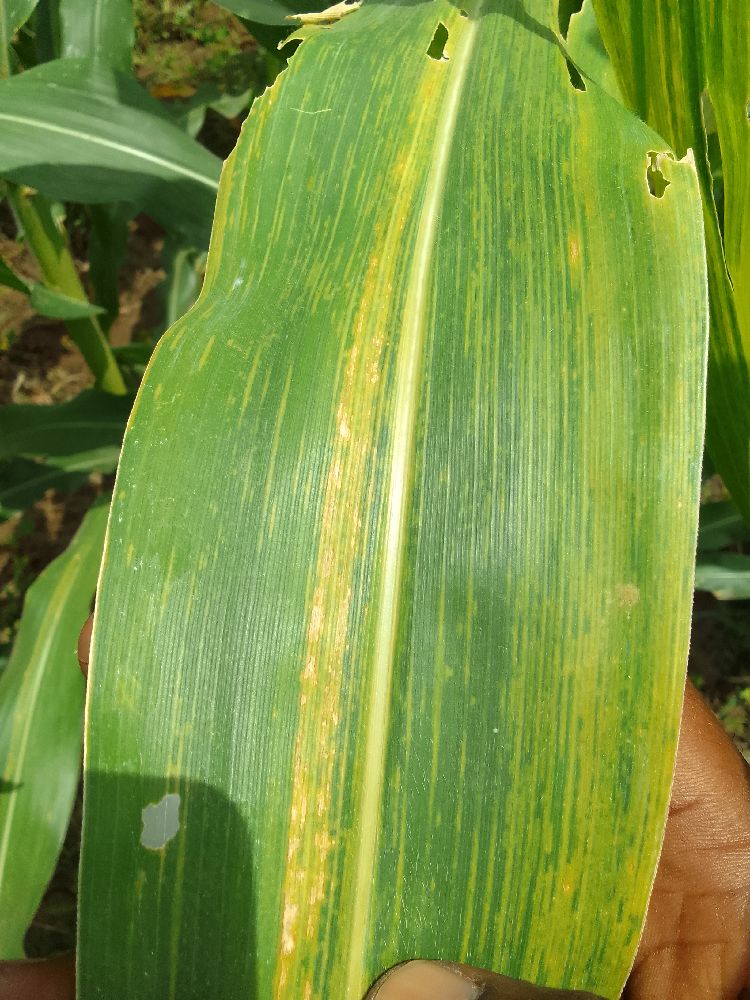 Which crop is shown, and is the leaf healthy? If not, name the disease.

maize, maize lethal necrosis
